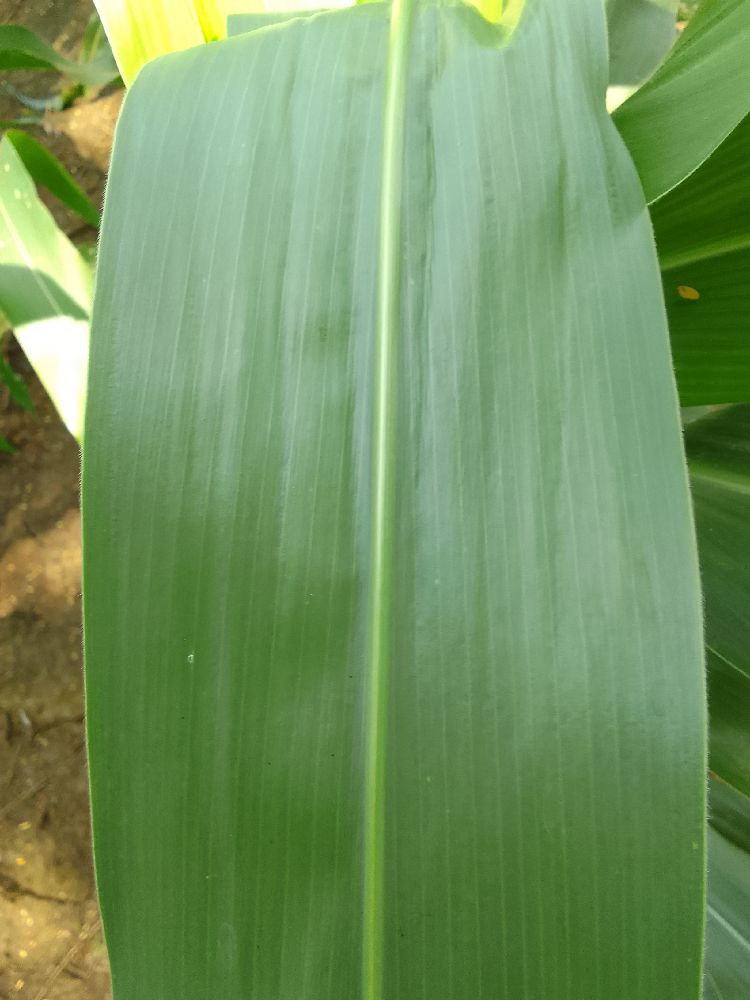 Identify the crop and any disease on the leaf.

maize, healthy
